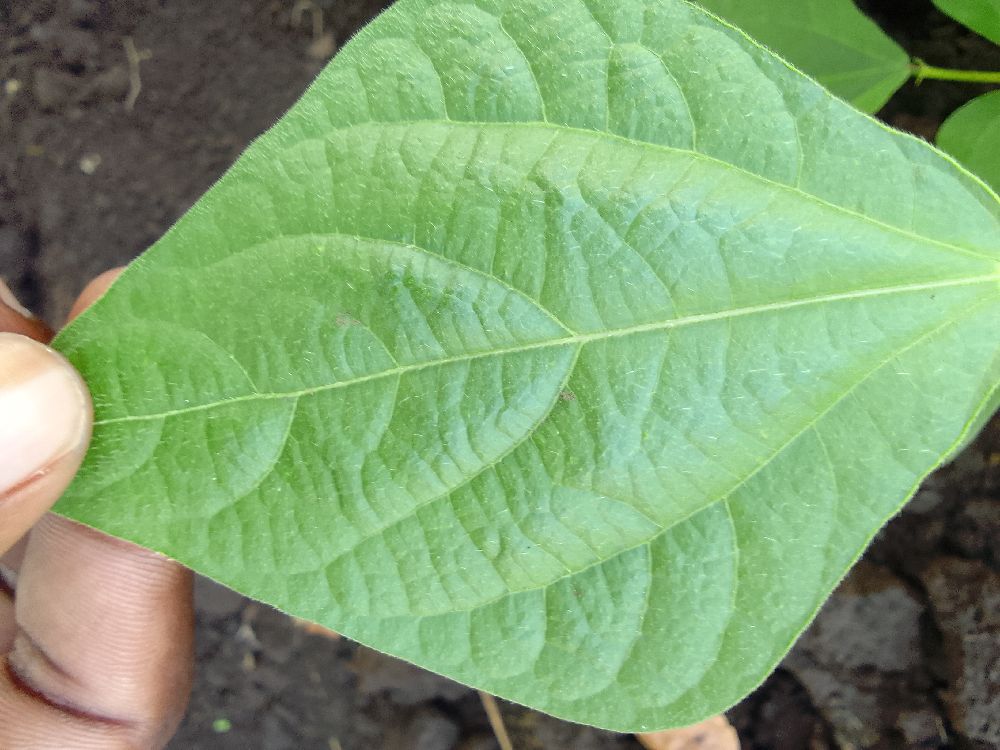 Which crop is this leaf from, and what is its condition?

common bean, healthy
